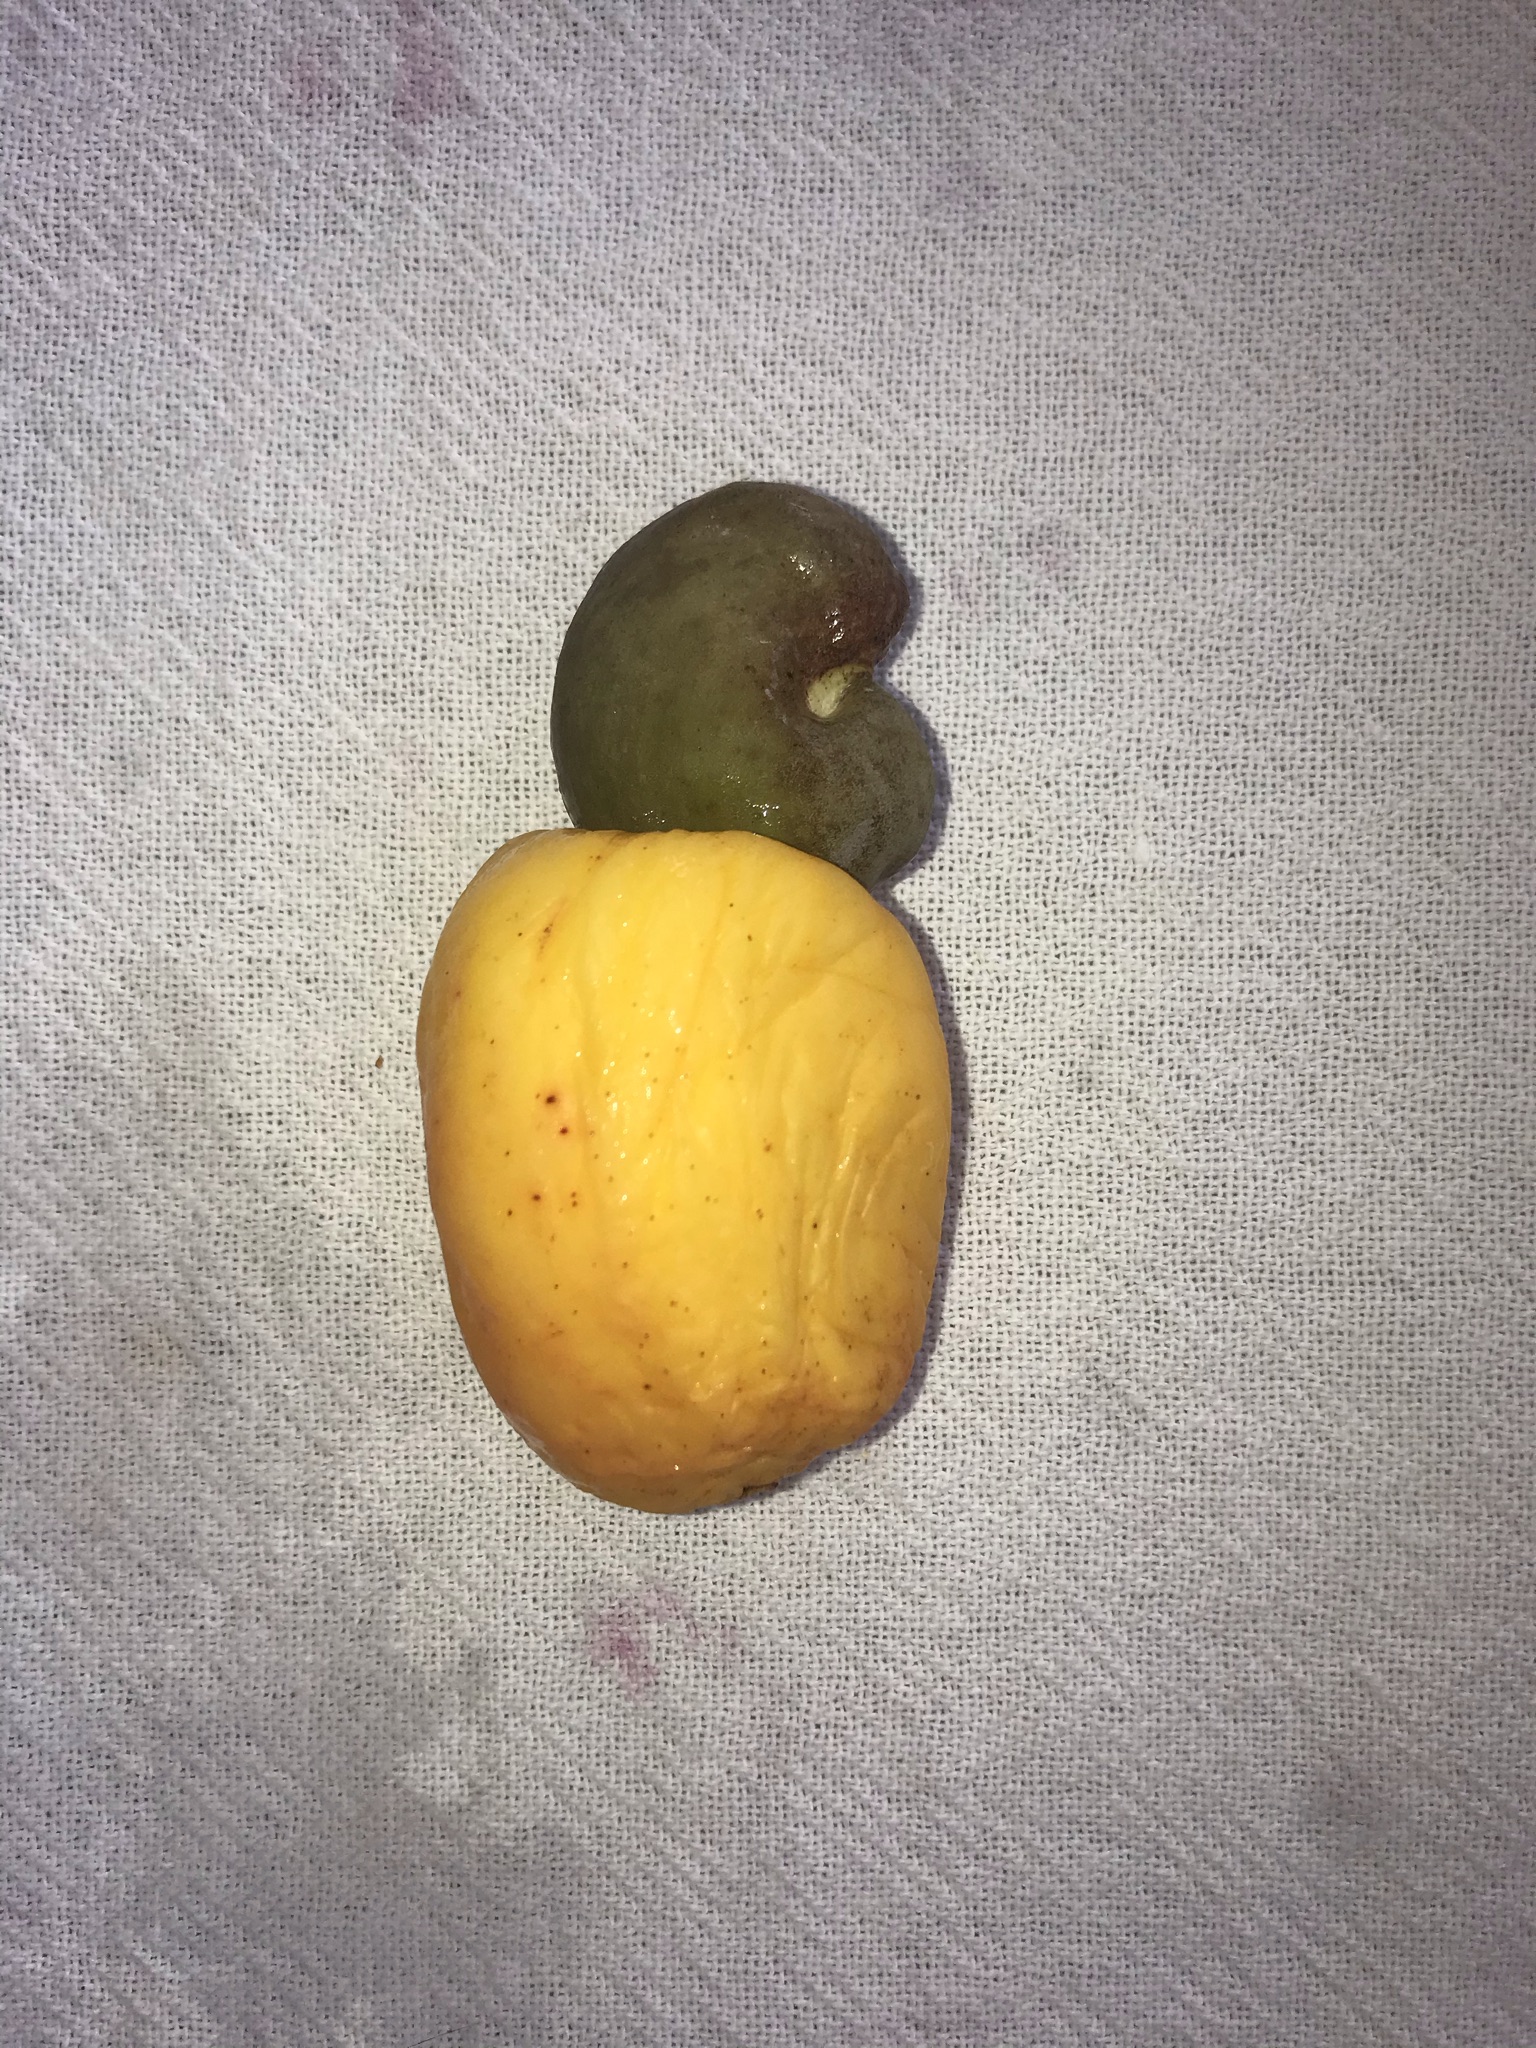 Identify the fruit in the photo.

caju amarelo
